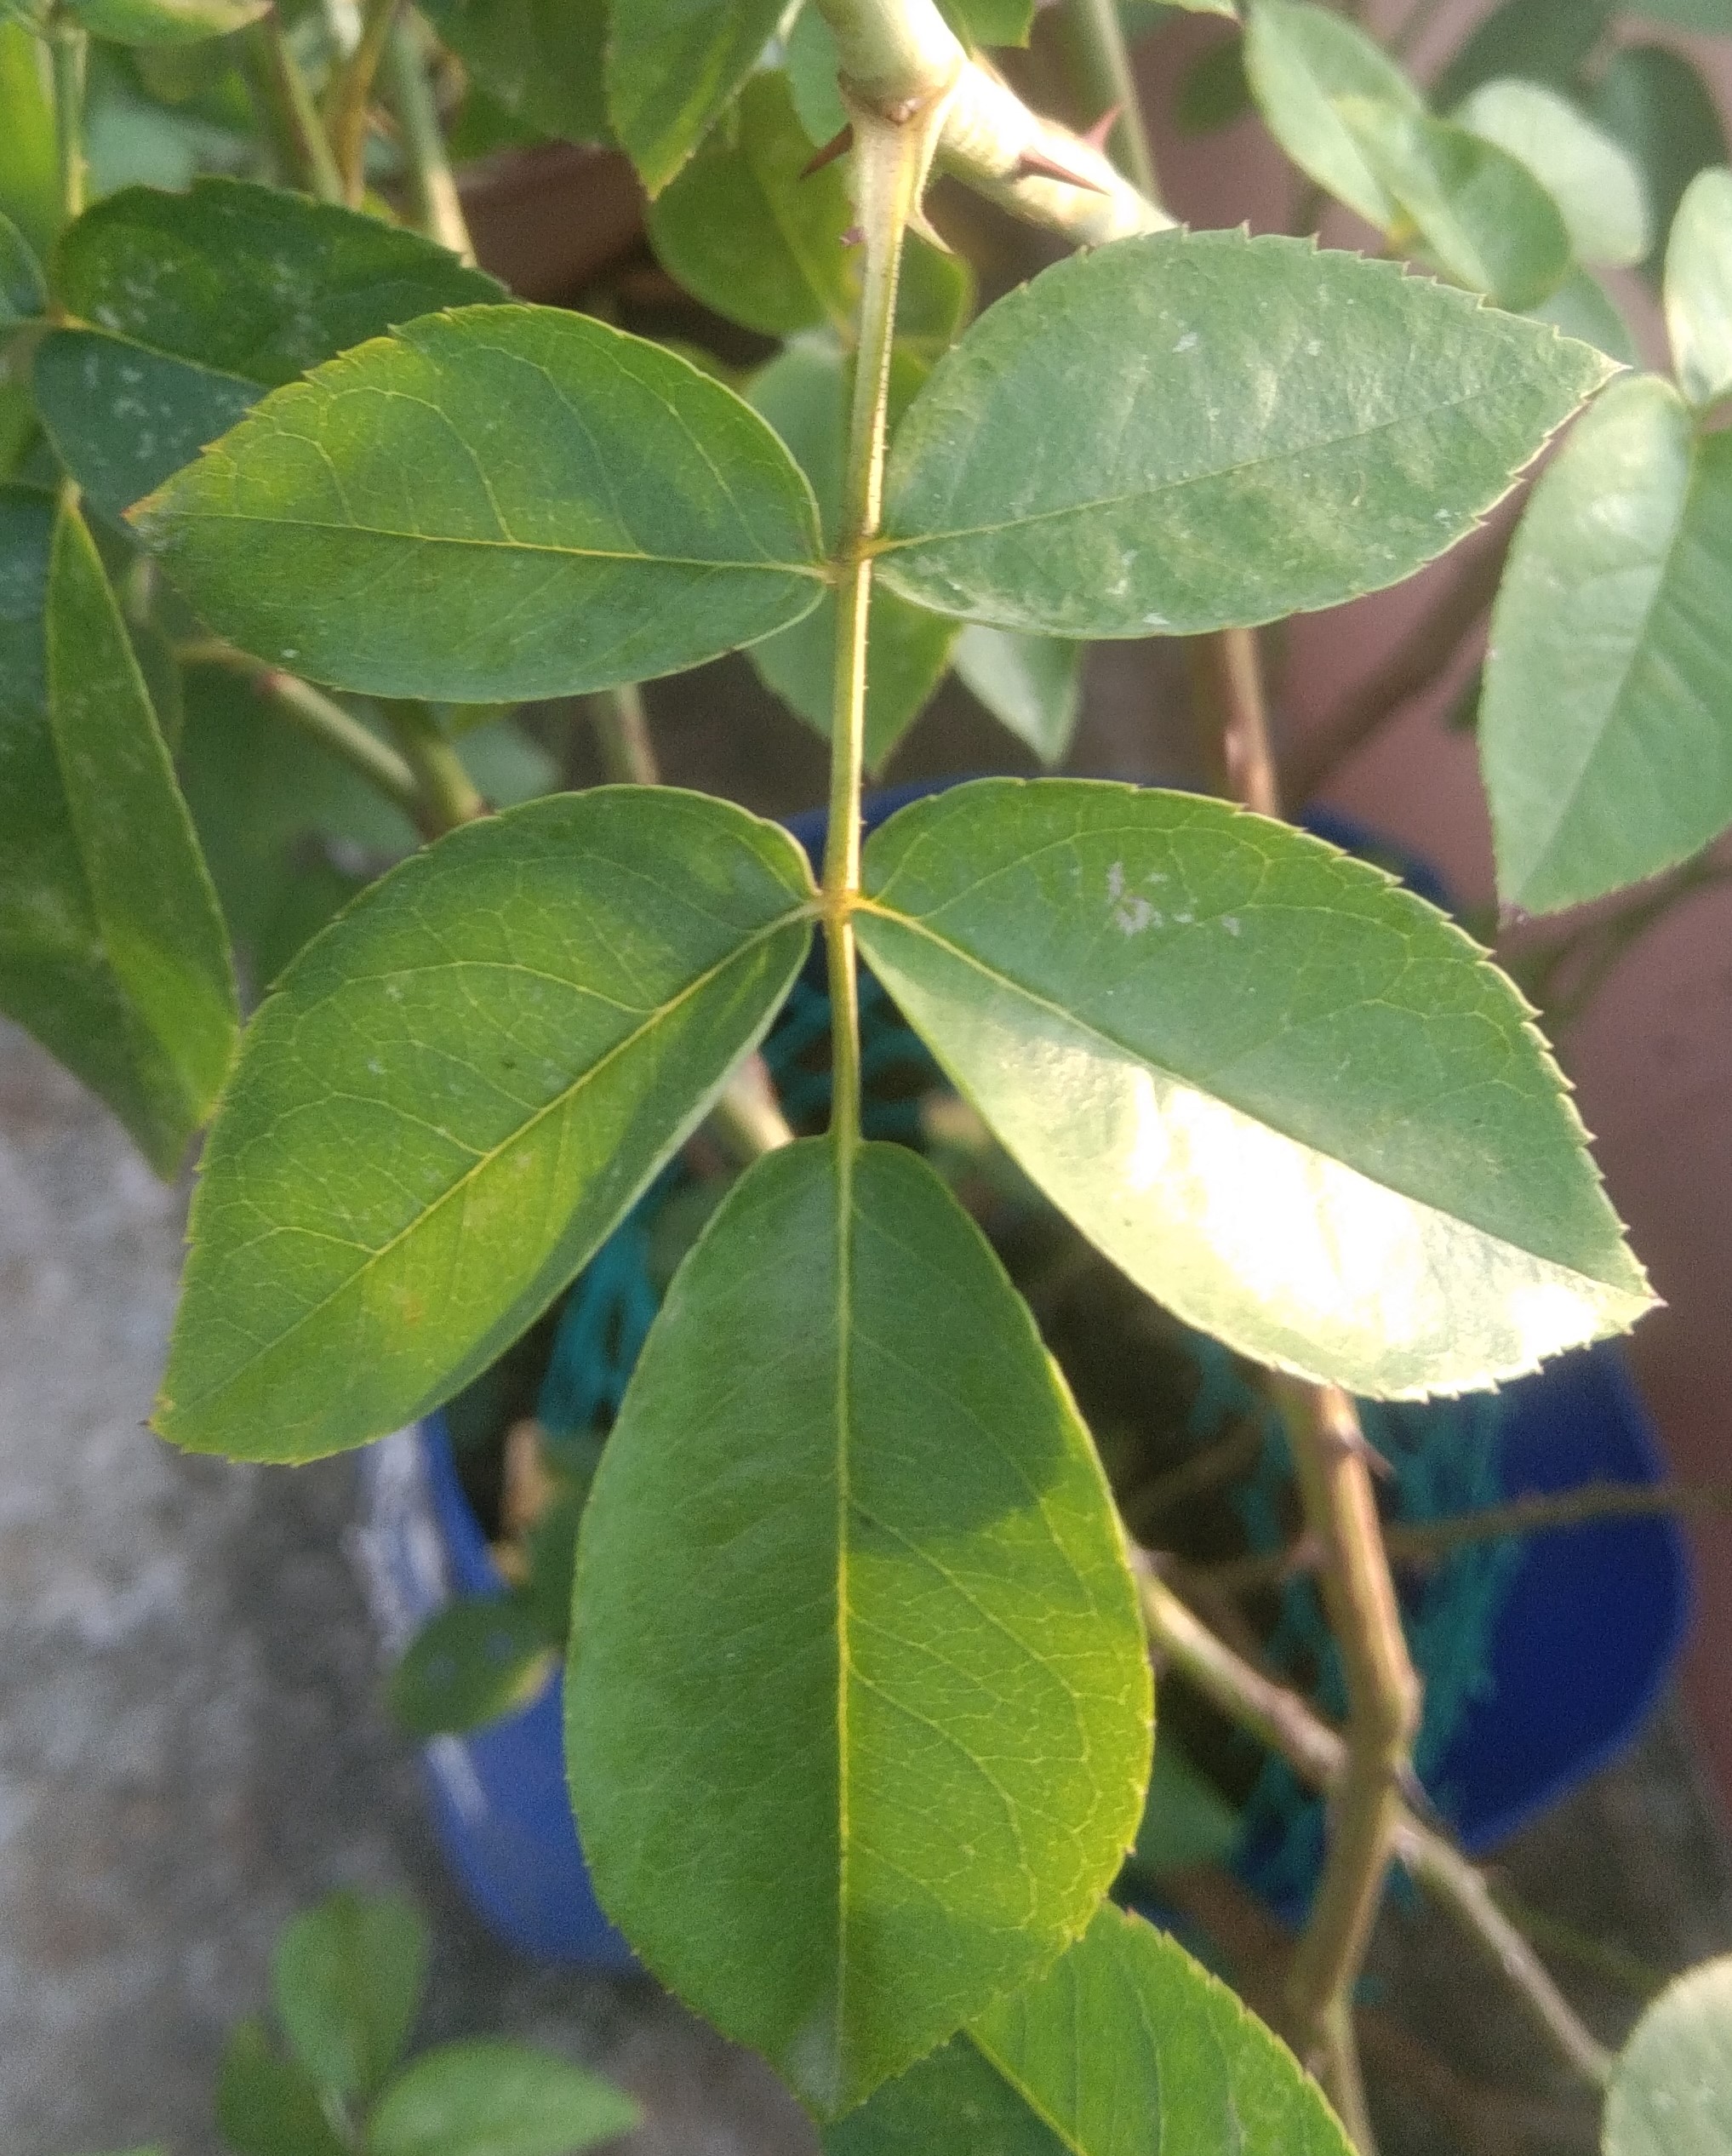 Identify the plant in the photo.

rose
